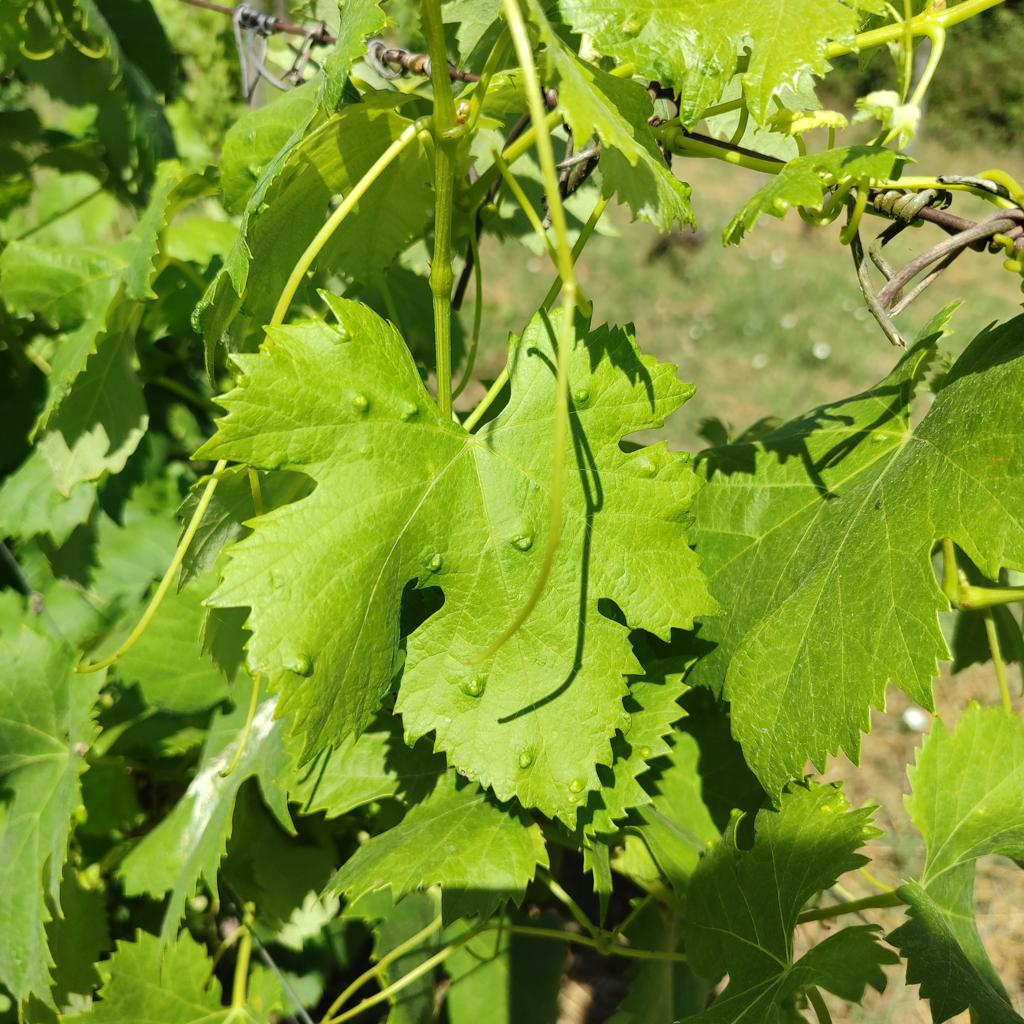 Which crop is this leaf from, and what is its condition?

grapevine, erineum mite
